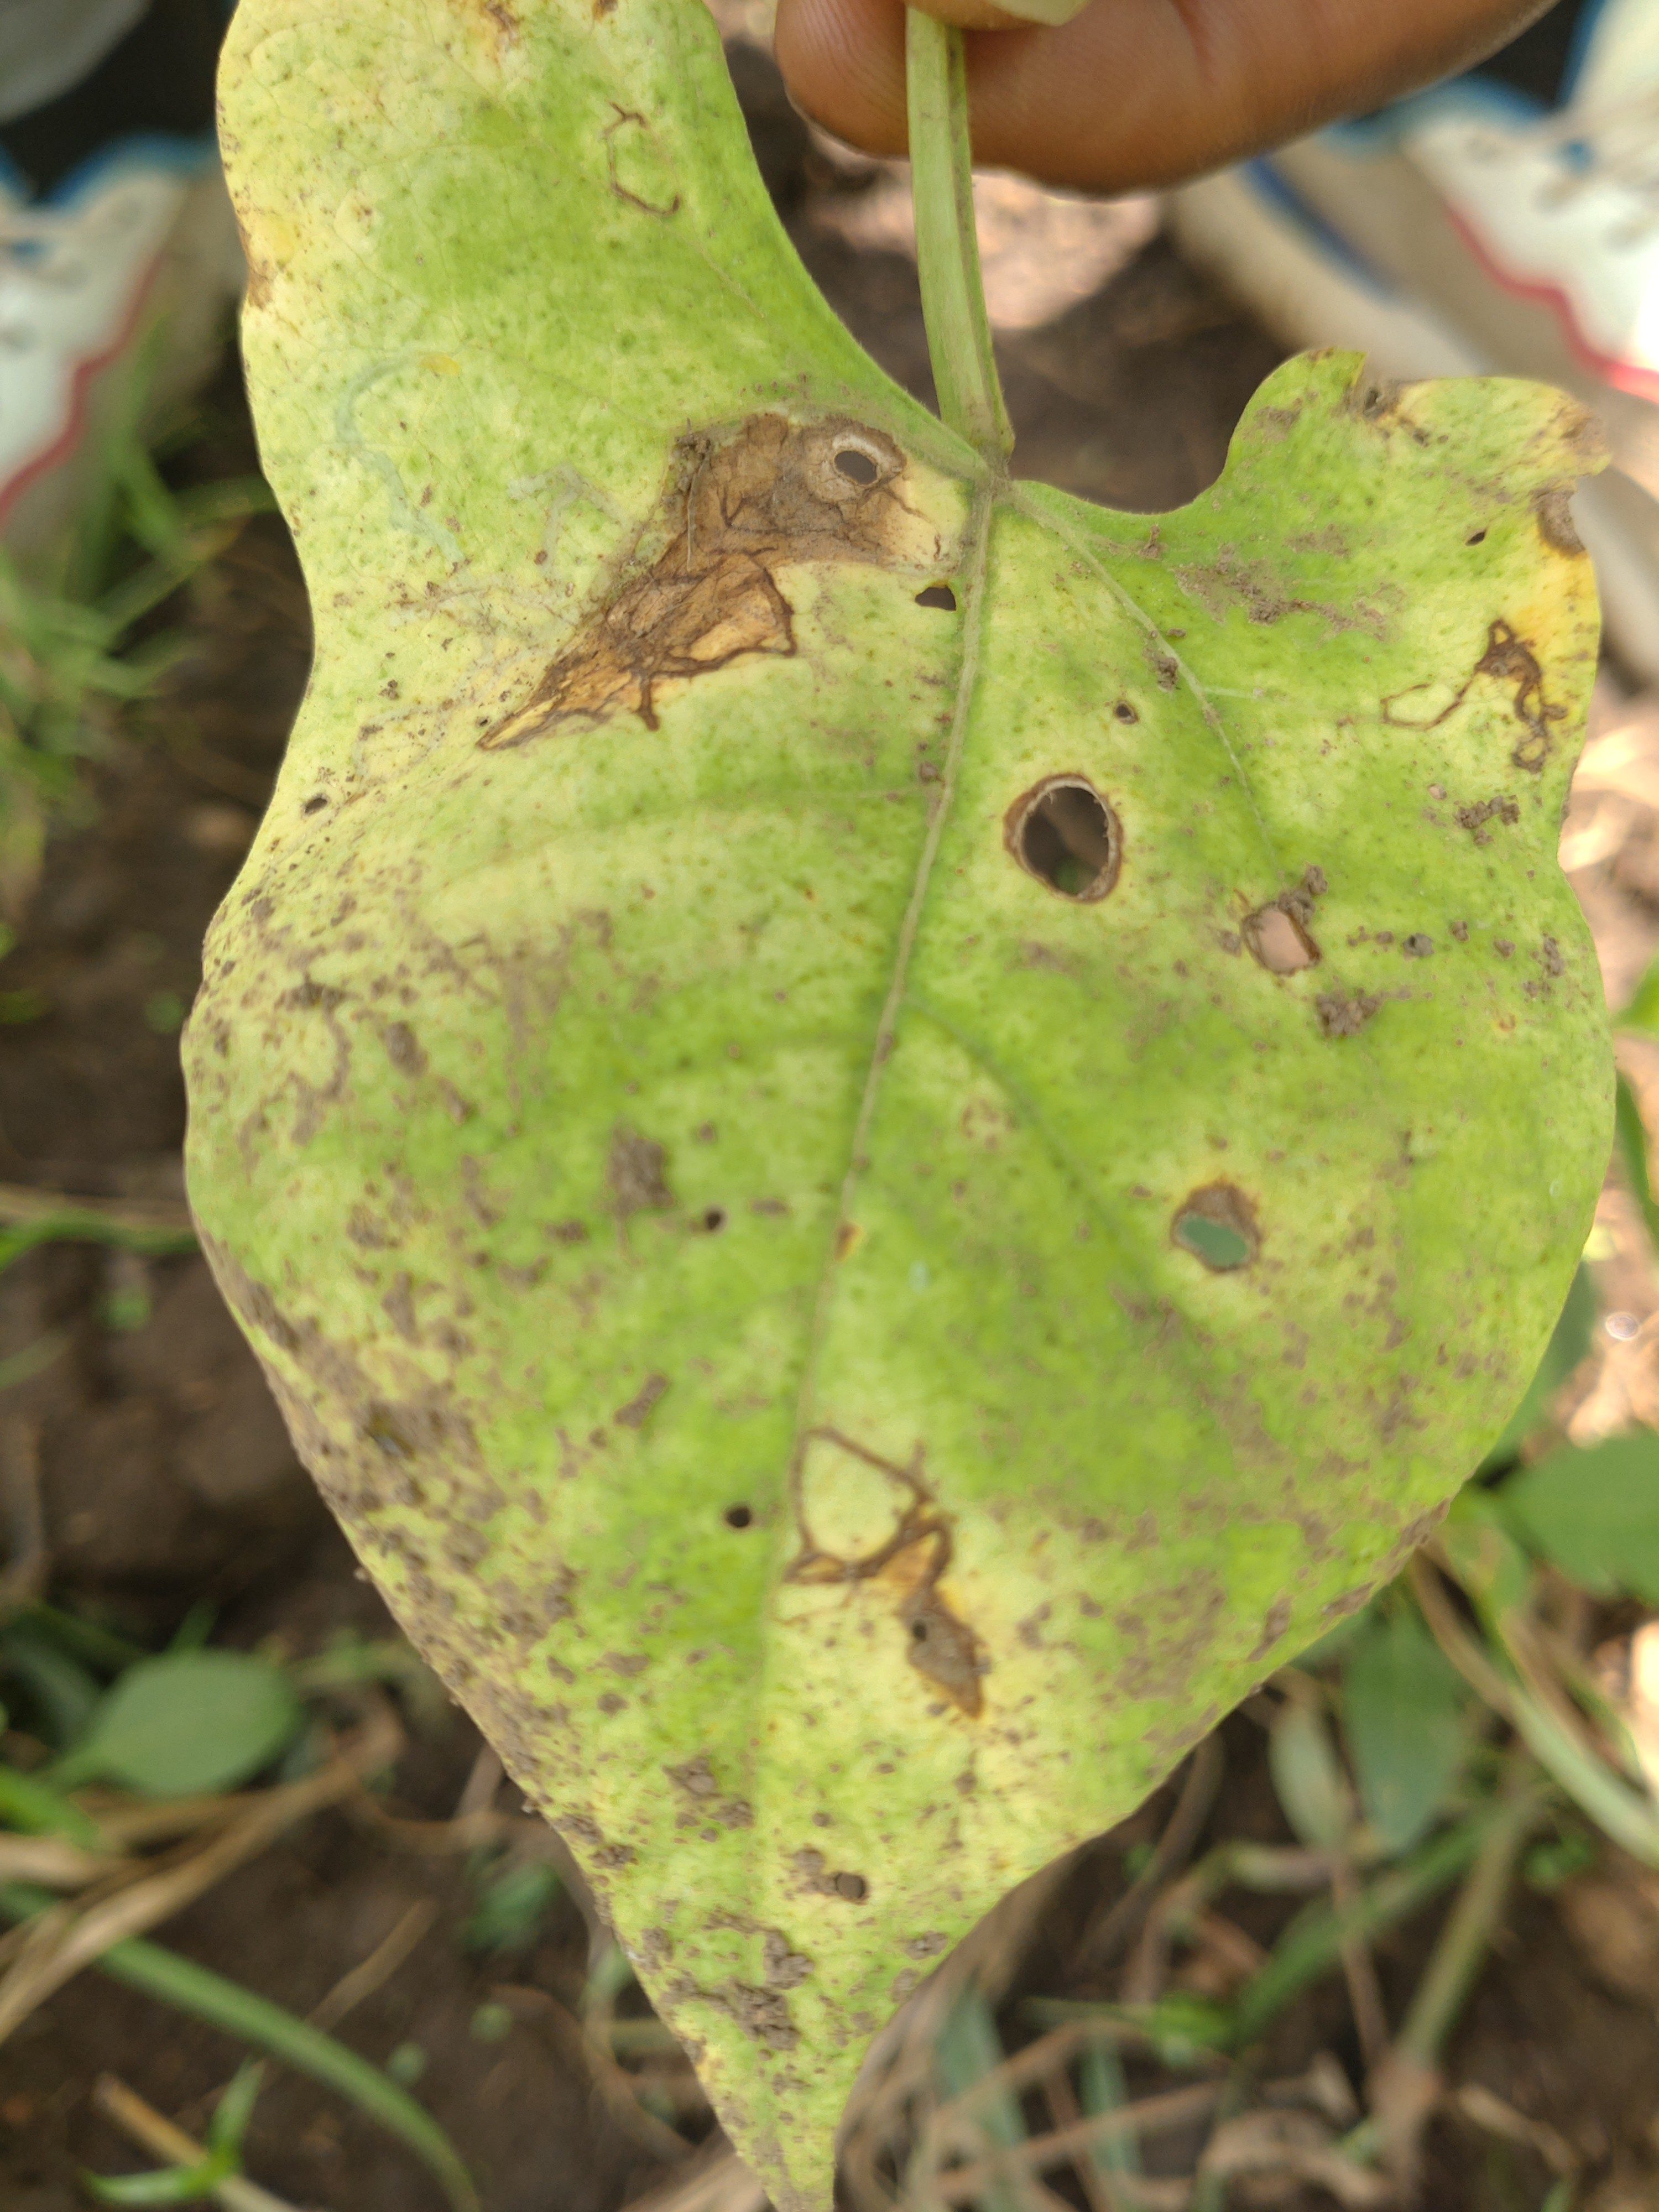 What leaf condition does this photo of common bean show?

anthracnose
